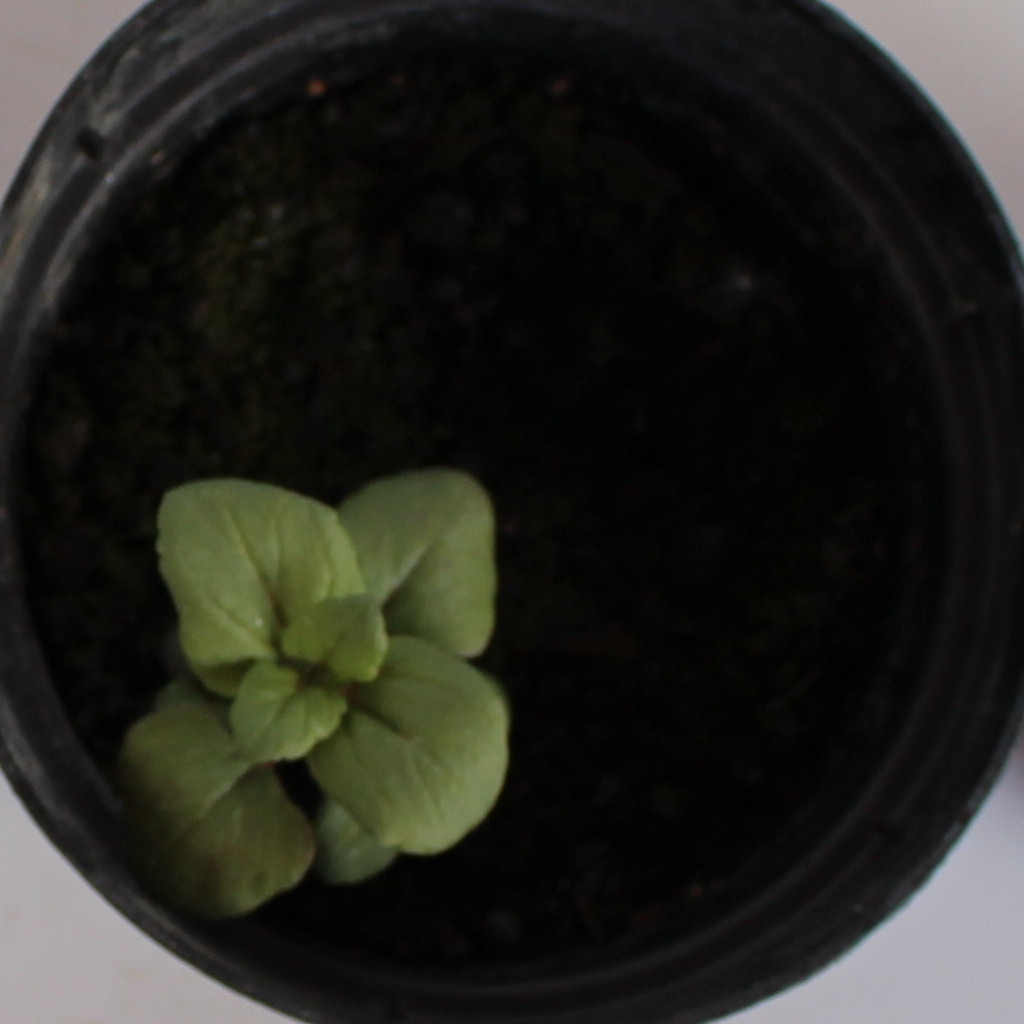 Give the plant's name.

Veronica persica
